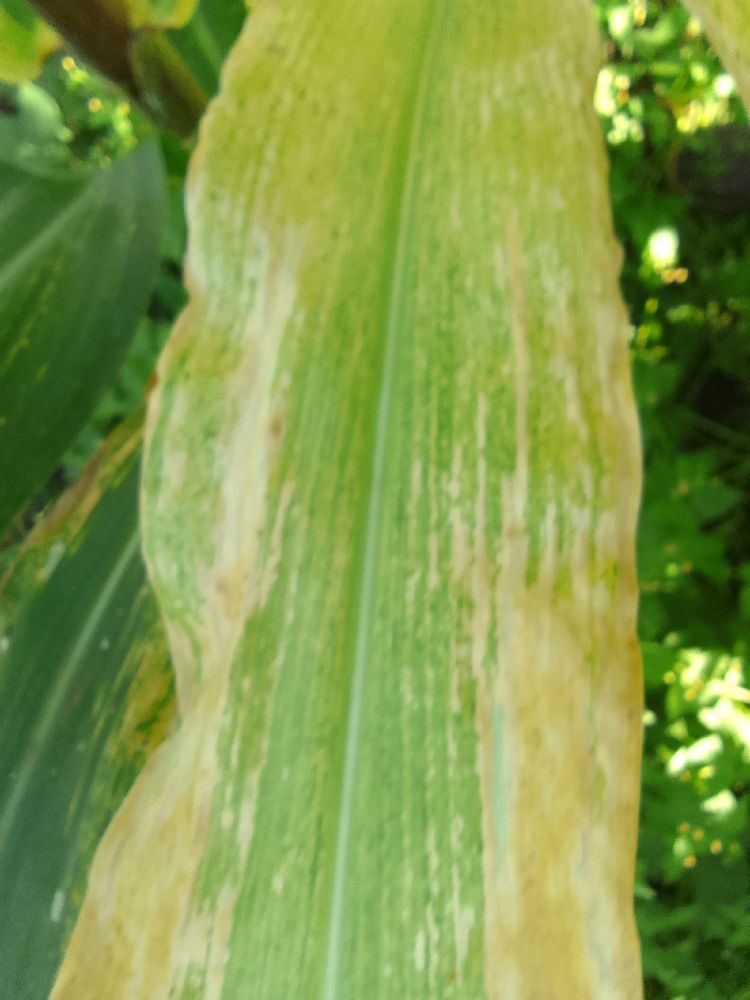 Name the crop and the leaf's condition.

maize, maize lethal necrosis
